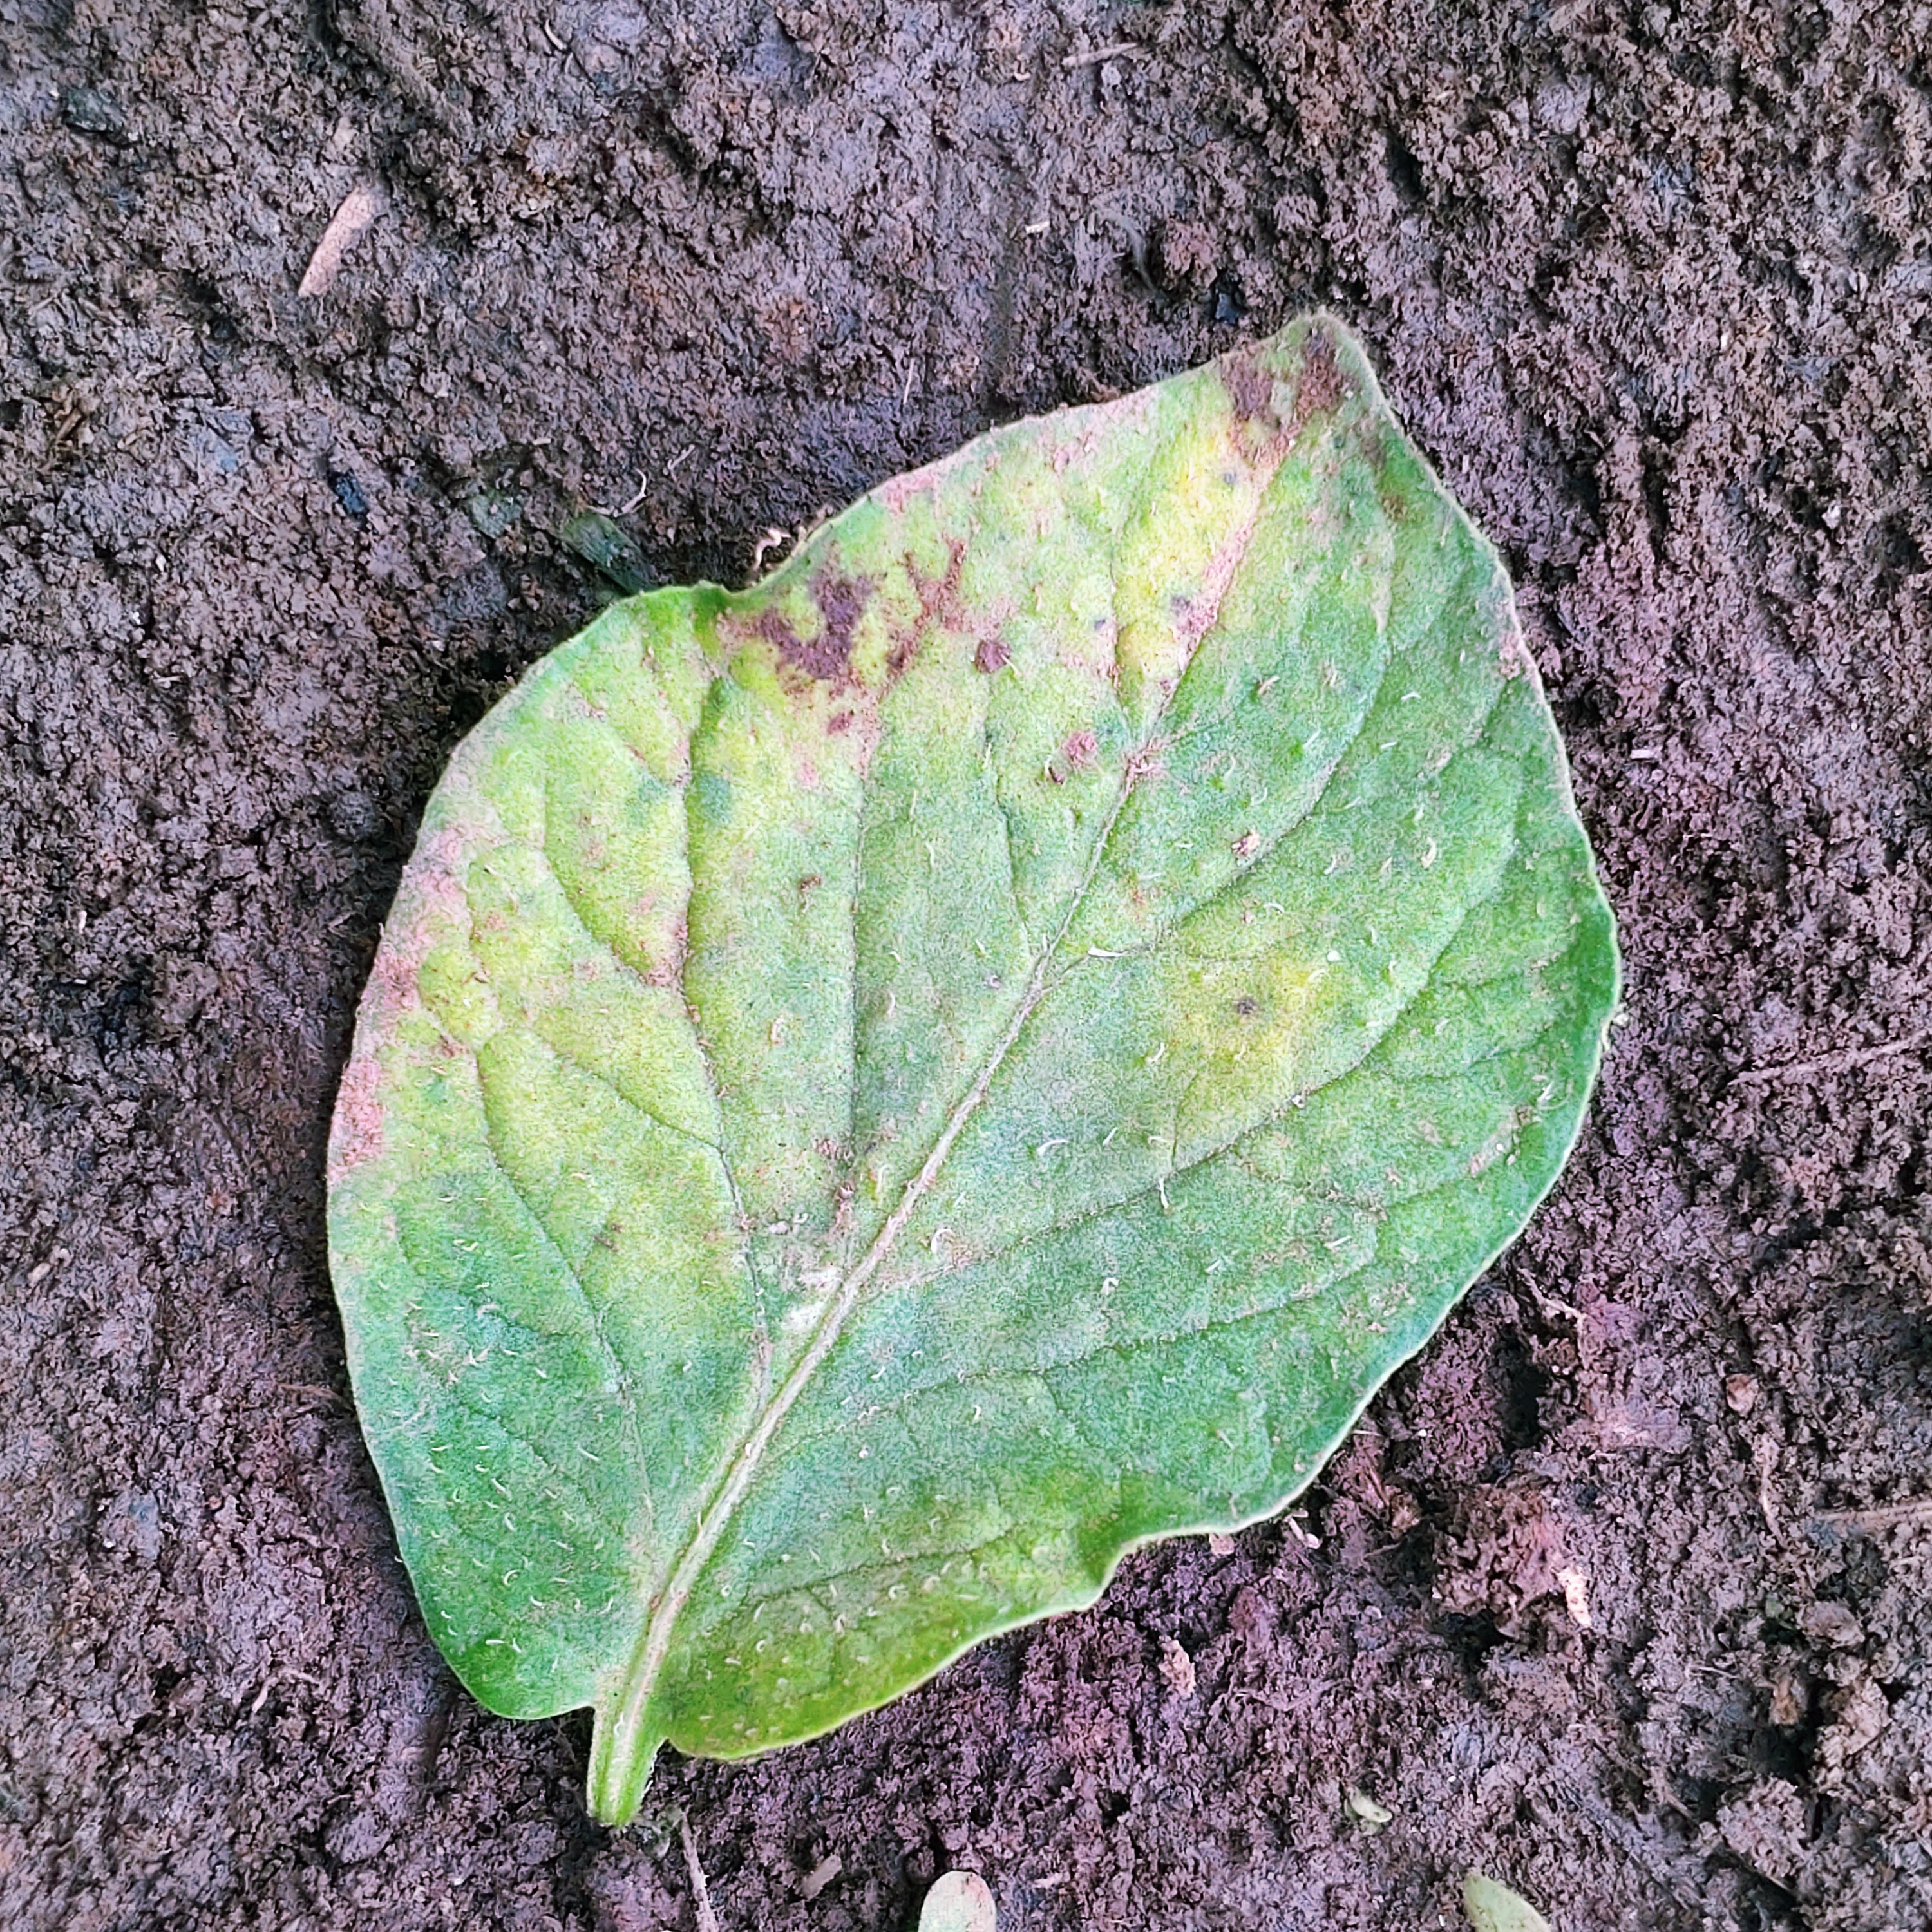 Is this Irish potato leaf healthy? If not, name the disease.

late blight
